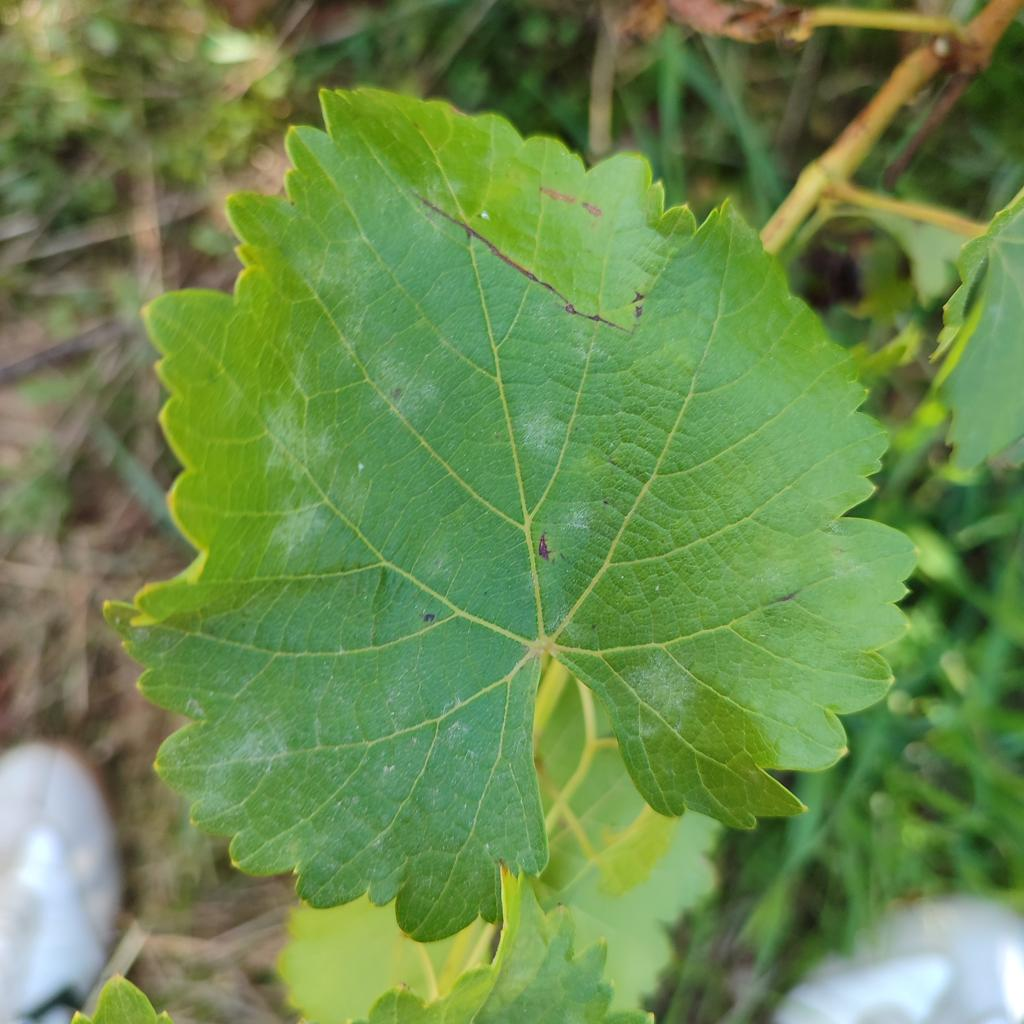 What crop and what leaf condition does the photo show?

grapevine, powdery mildew
